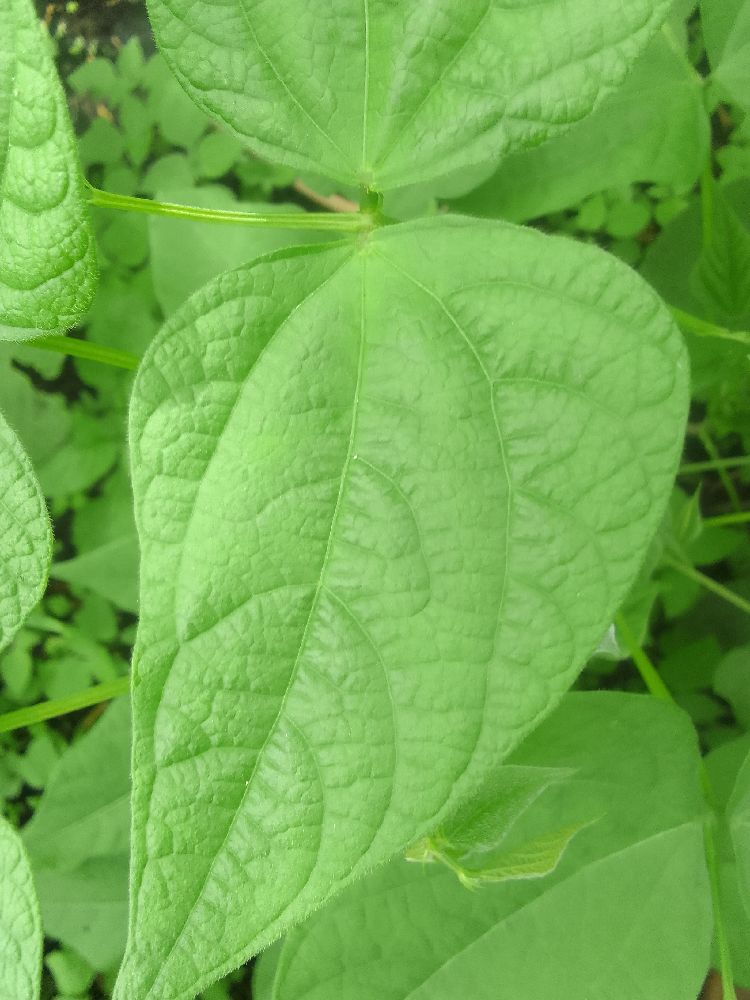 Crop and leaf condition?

common bean, healthy
